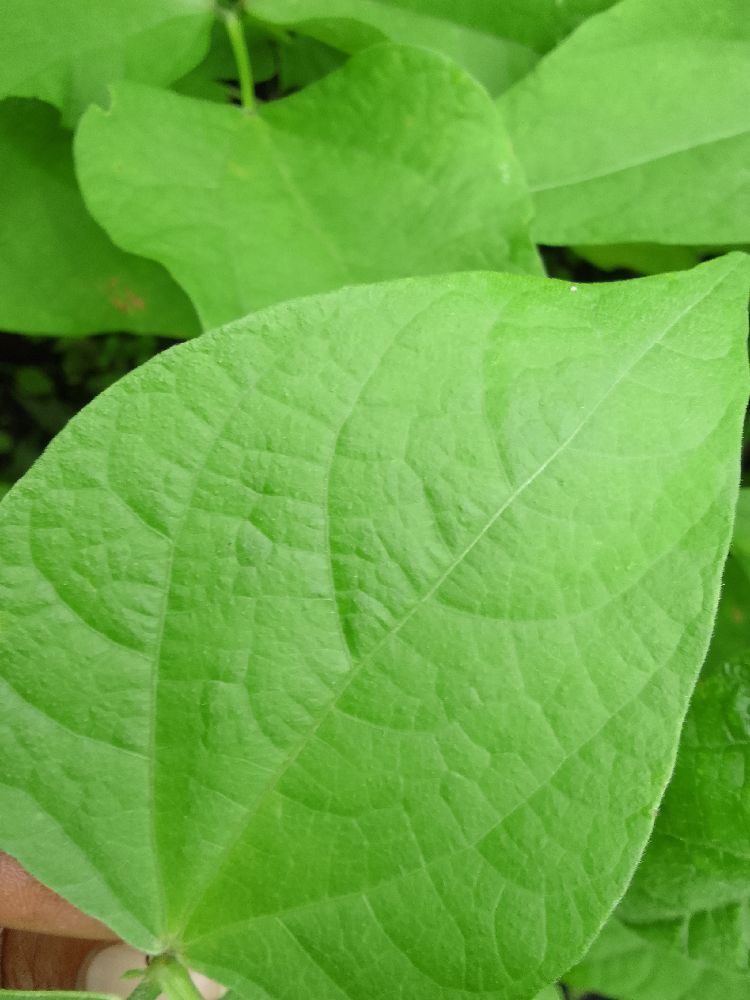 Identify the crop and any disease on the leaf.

common bean, healthy
